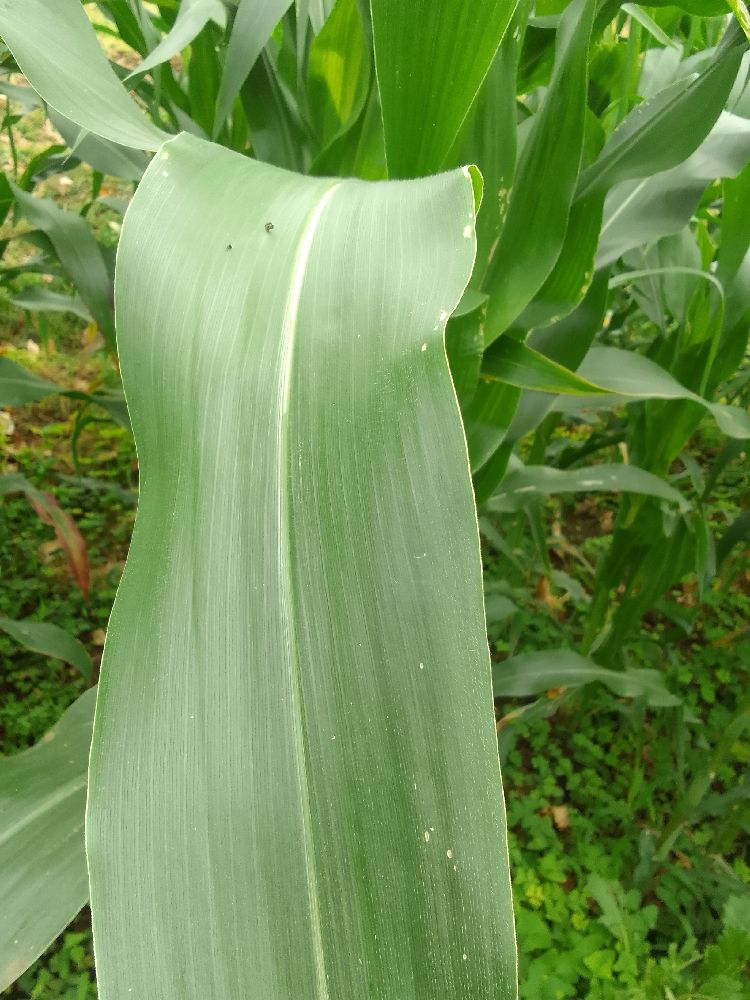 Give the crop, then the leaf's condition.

maize, healthy
